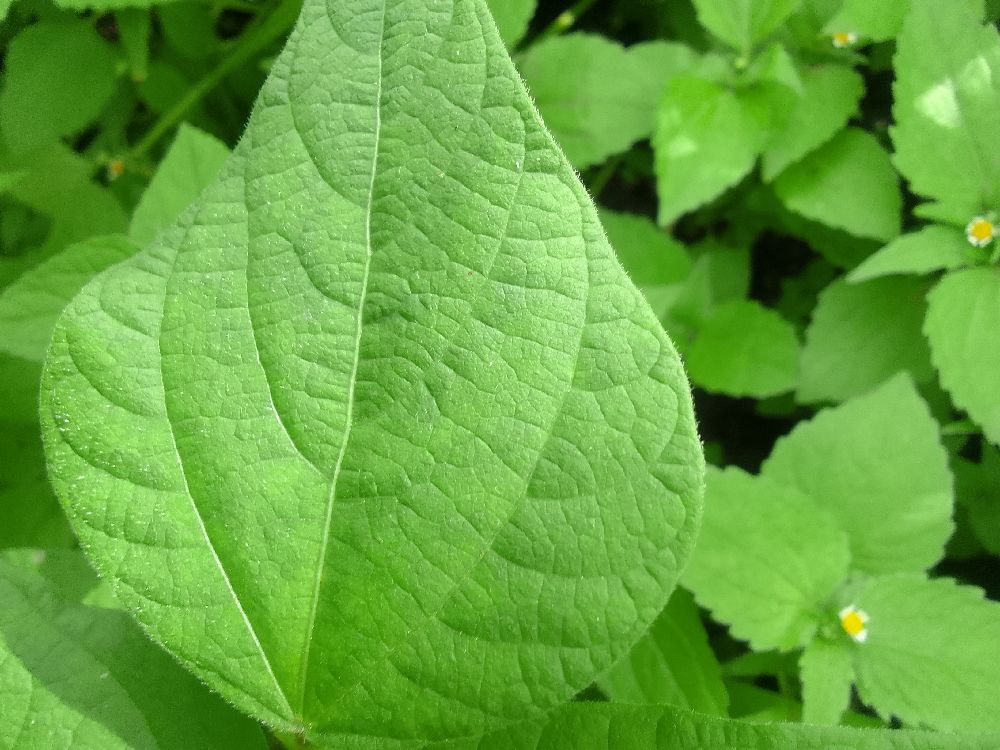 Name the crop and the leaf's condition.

common bean, healthy
